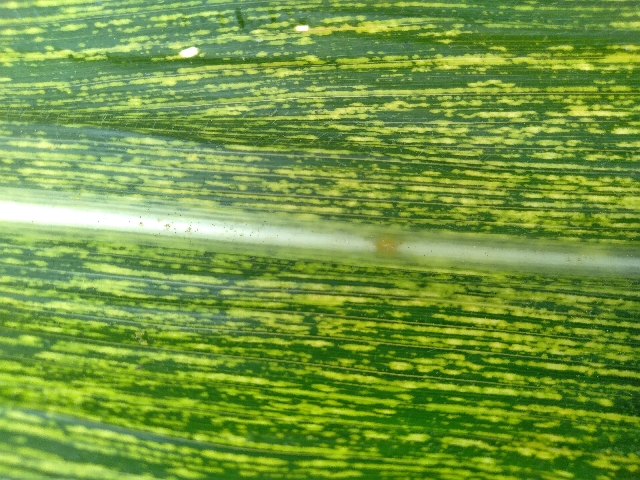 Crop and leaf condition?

maize, maize streak virus
